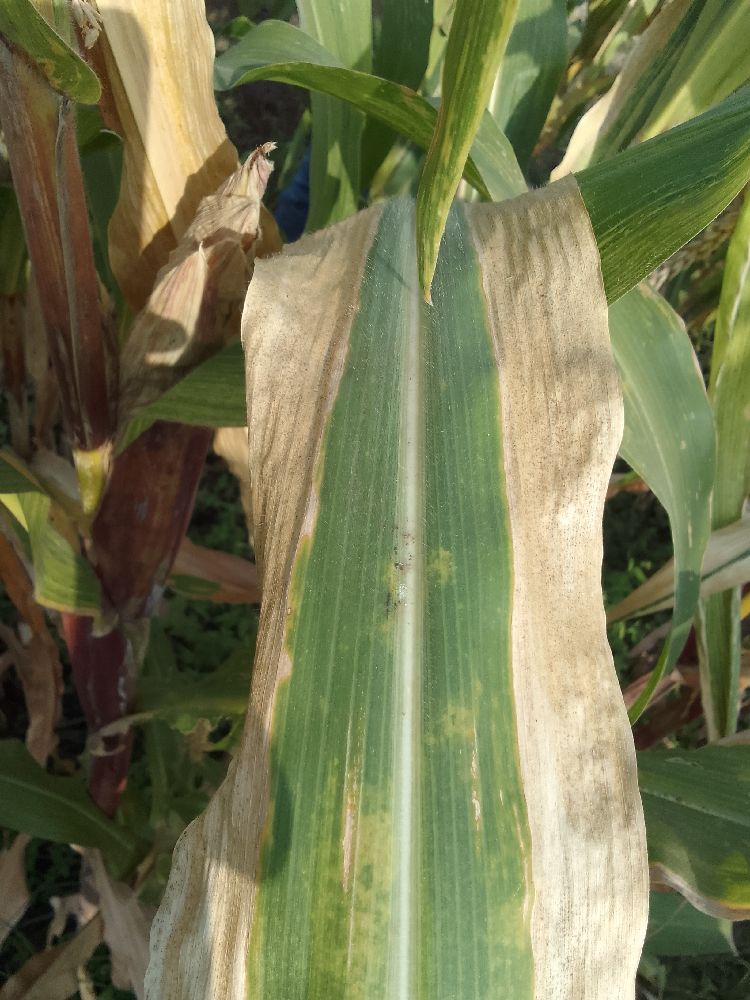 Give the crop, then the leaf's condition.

maize, maize lethal necrosis
